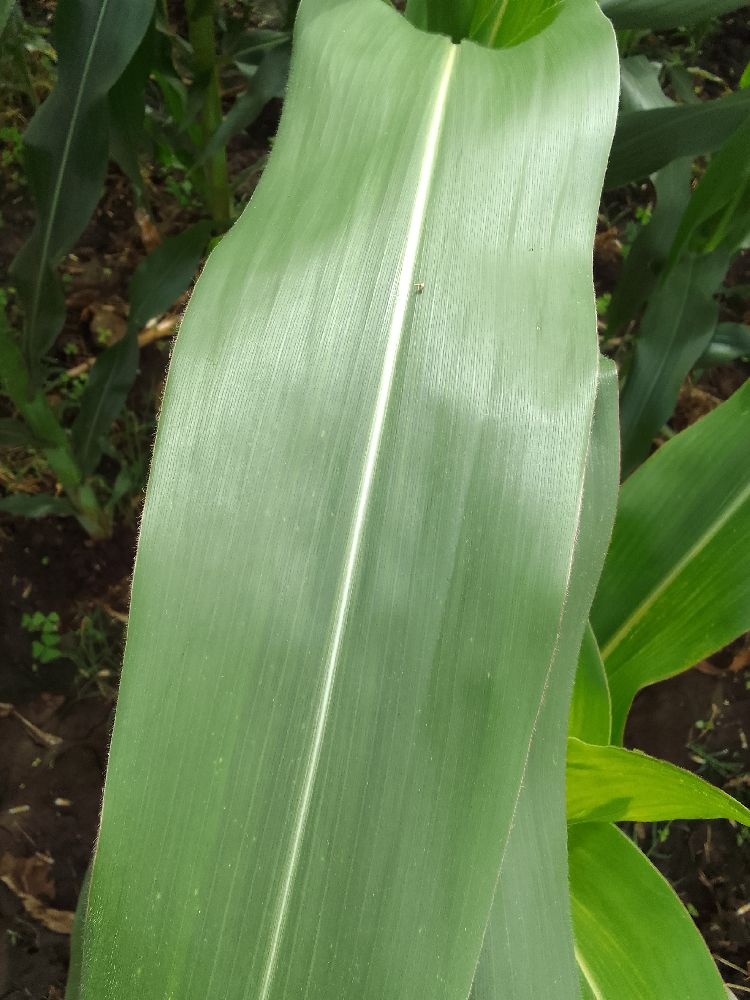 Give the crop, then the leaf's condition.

maize, healthy
